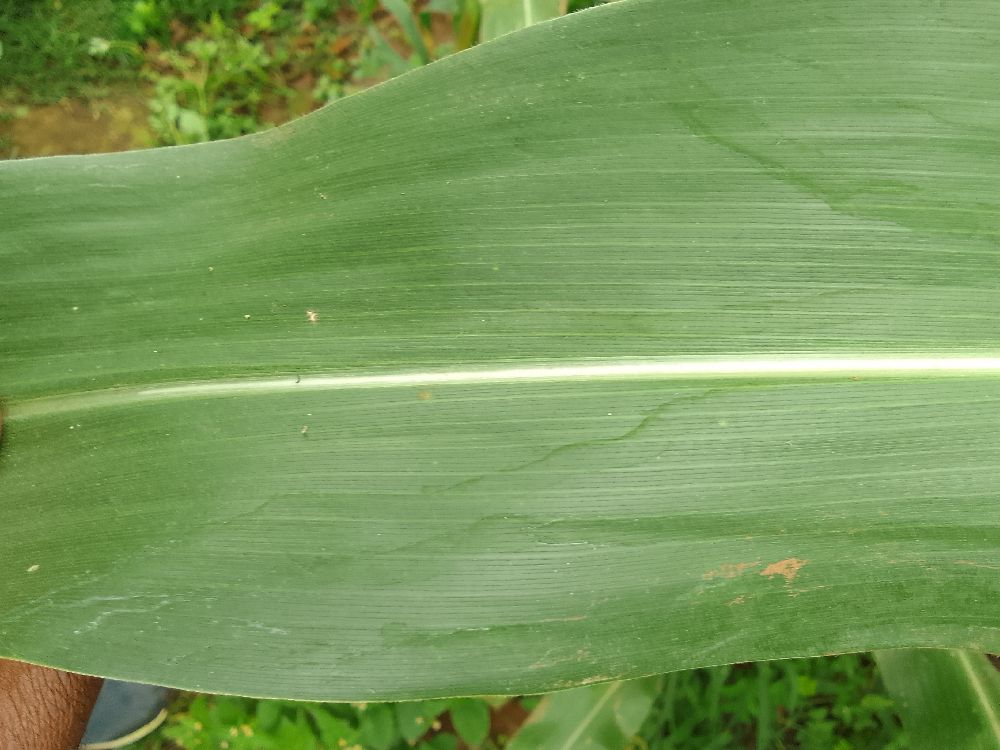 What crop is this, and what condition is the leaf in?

maize, healthy
